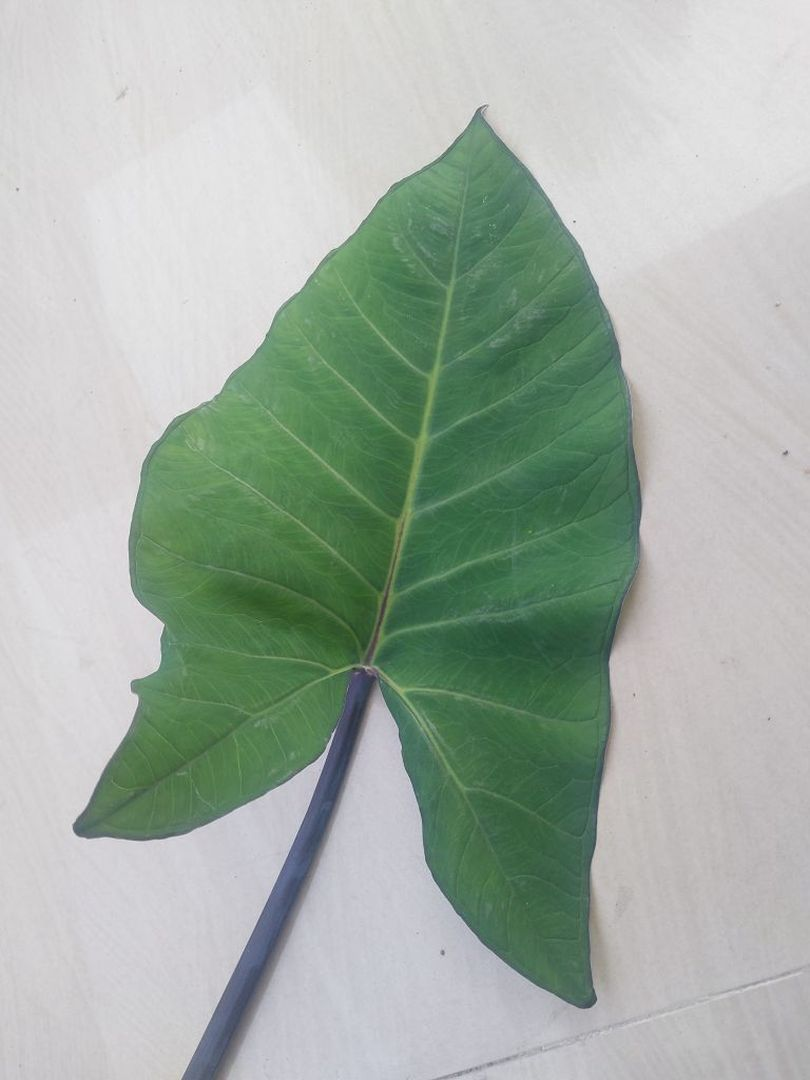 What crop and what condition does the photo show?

taro, healthy
